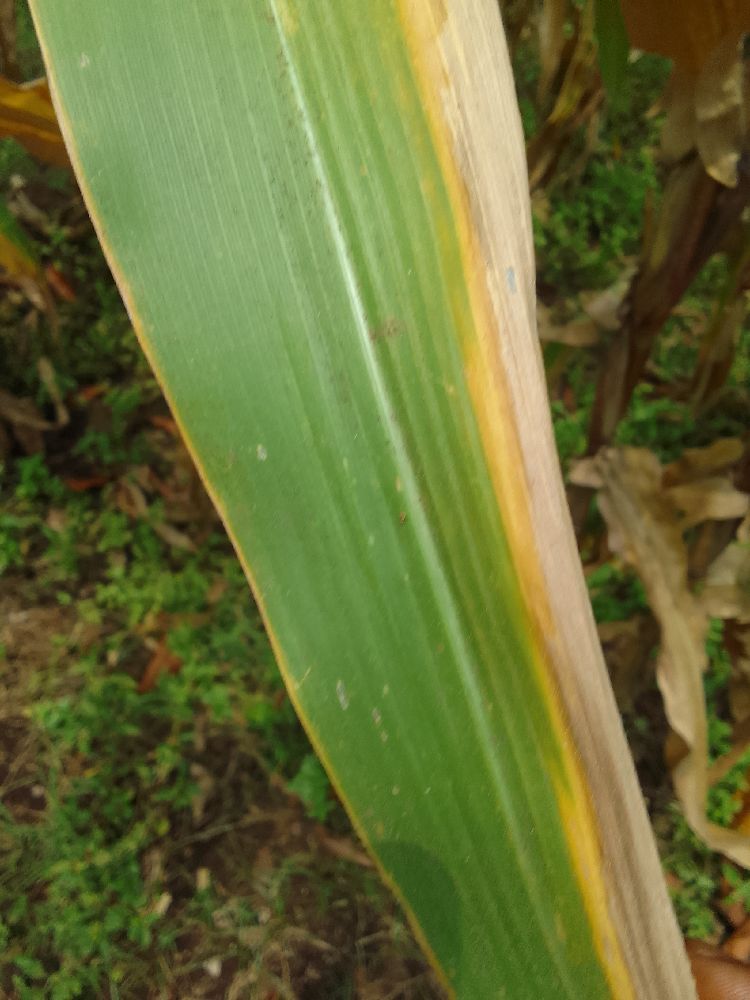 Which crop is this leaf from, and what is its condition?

maize, maize lethal necrosis
